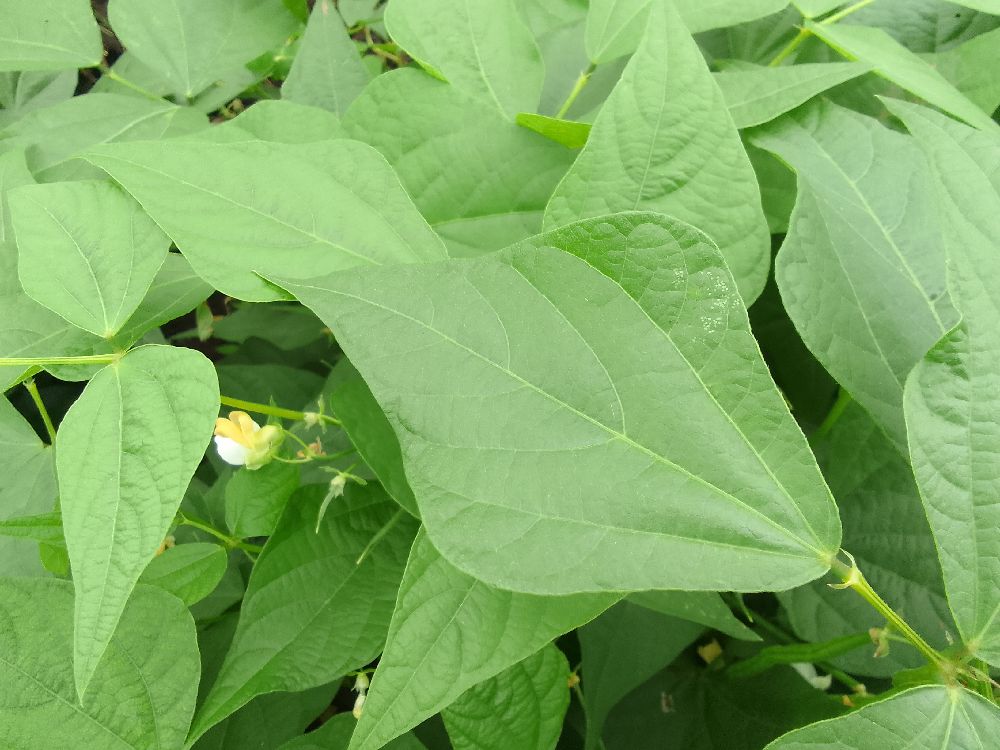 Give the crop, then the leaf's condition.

common bean, healthy
